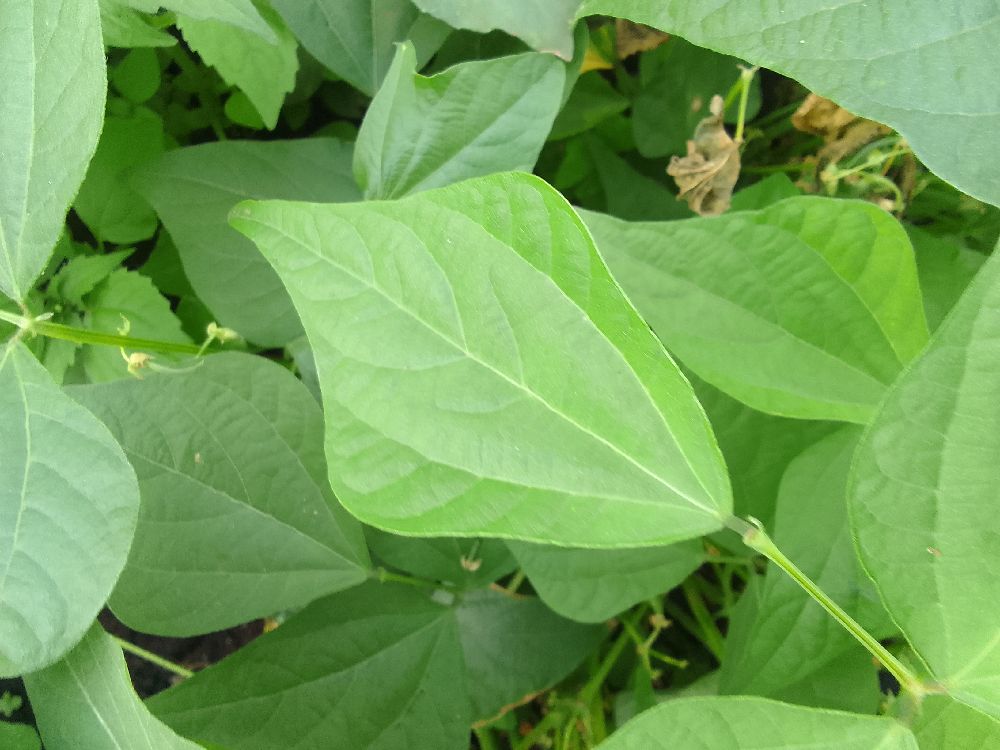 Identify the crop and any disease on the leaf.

common bean, healthy
